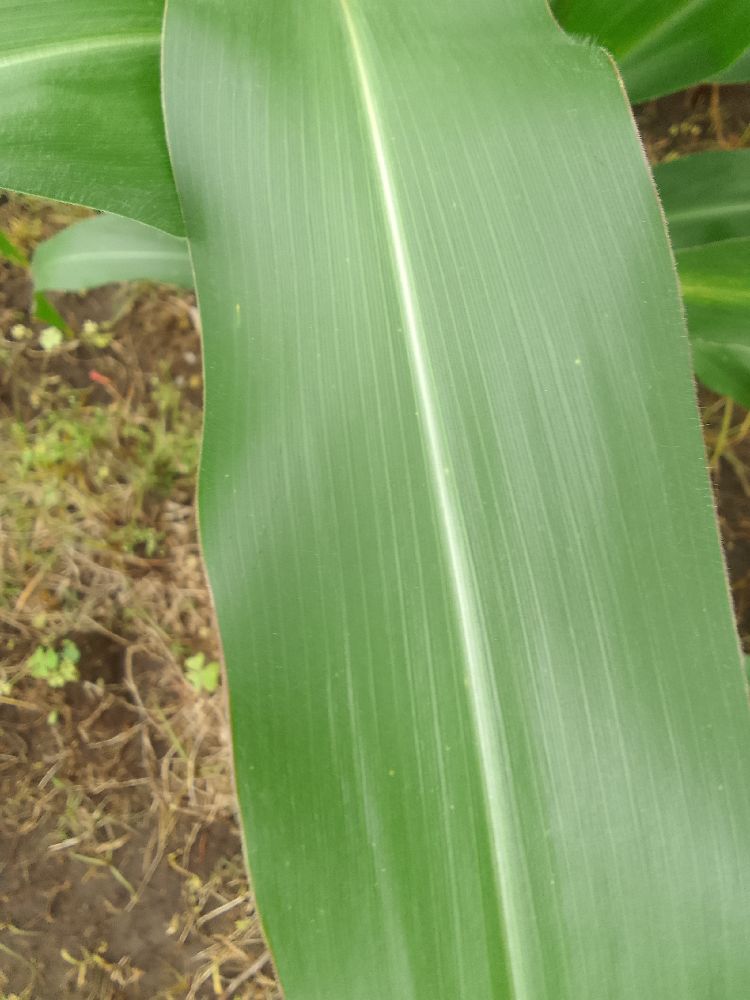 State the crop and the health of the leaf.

maize, healthy
